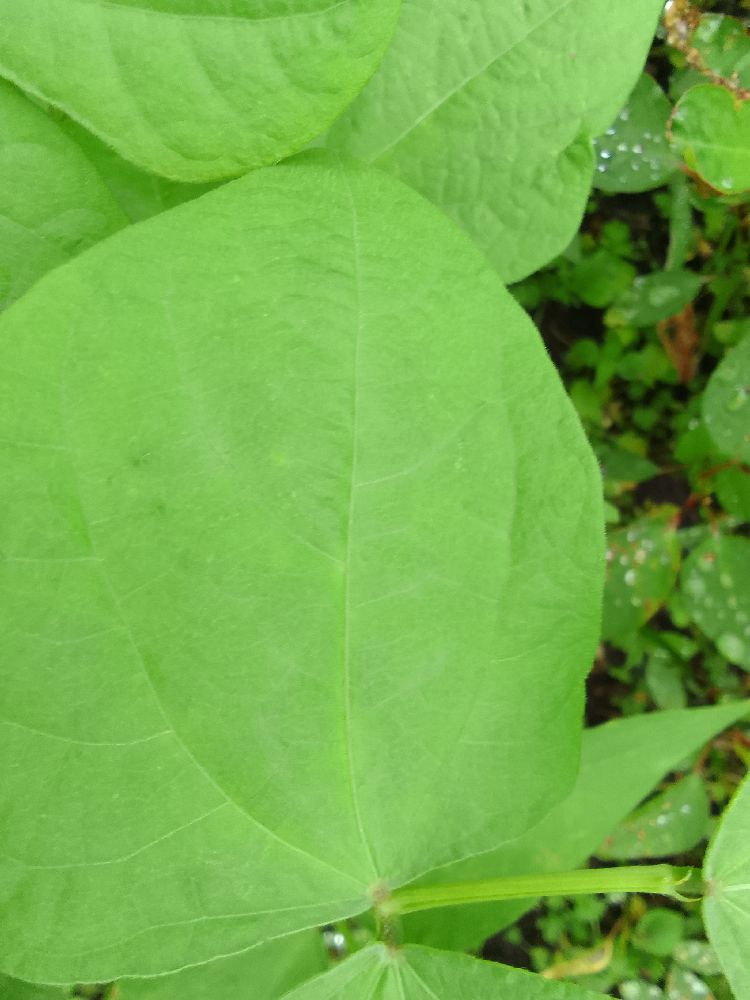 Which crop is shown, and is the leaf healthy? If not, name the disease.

common bean, healthy
